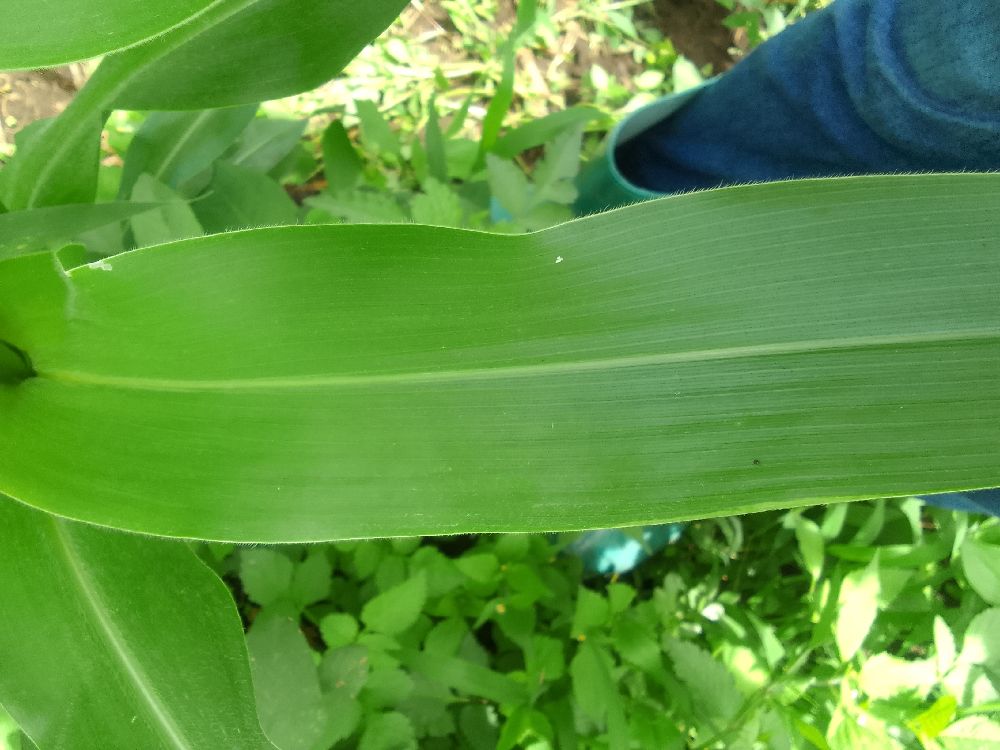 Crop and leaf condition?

maize, healthy
